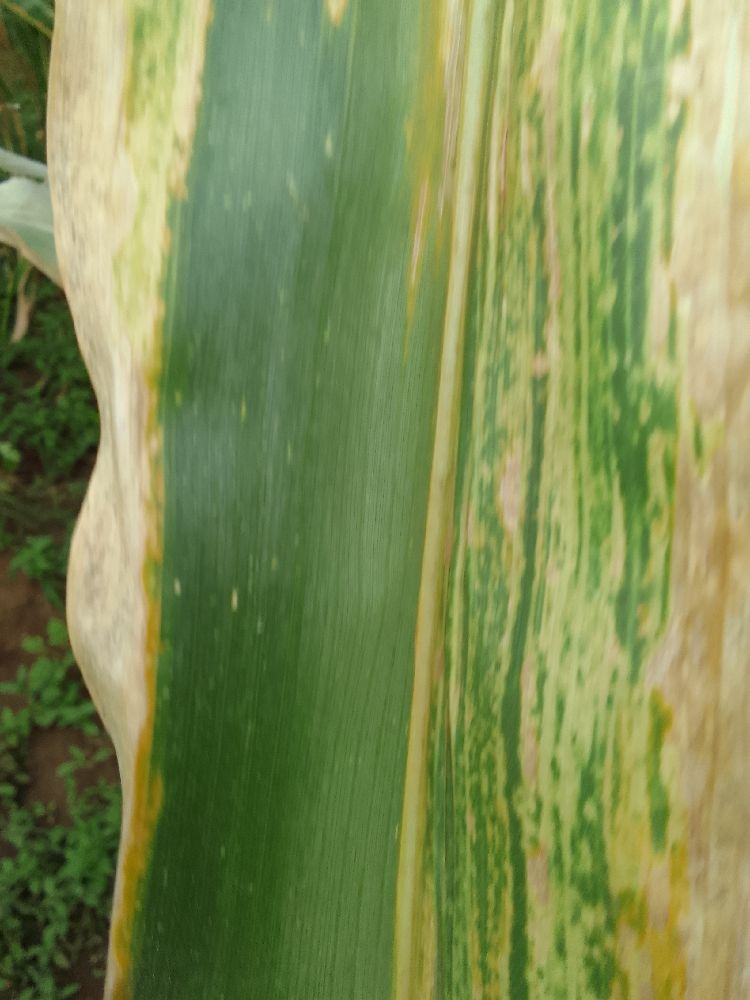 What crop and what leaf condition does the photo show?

maize, maize lethal necrosis
